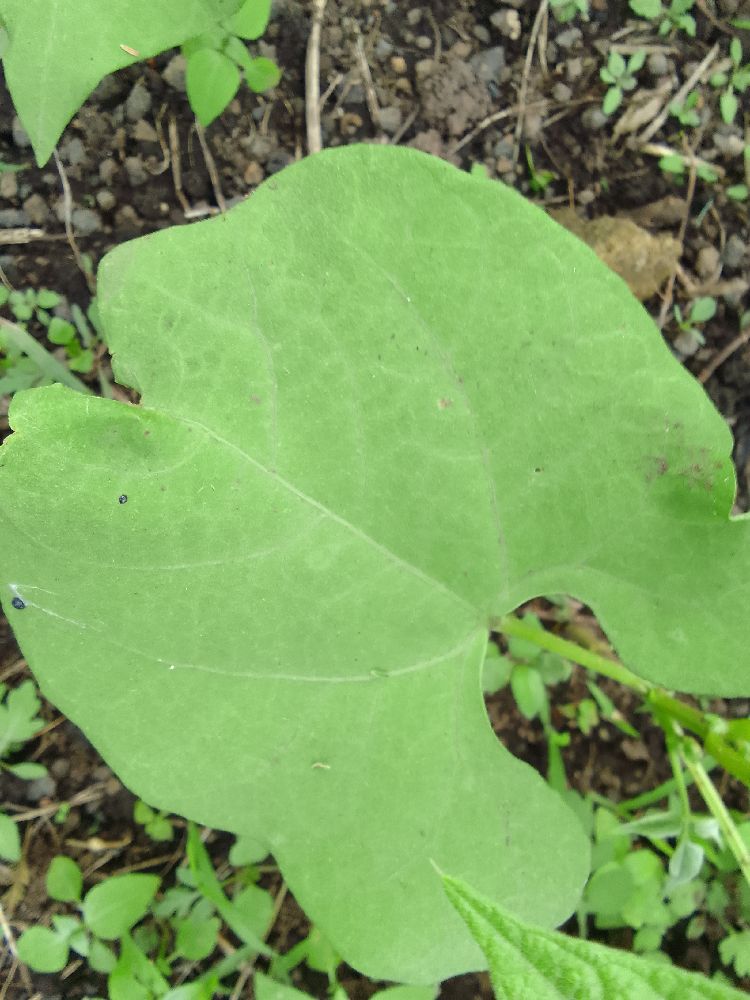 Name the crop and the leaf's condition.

common bean, healthy
